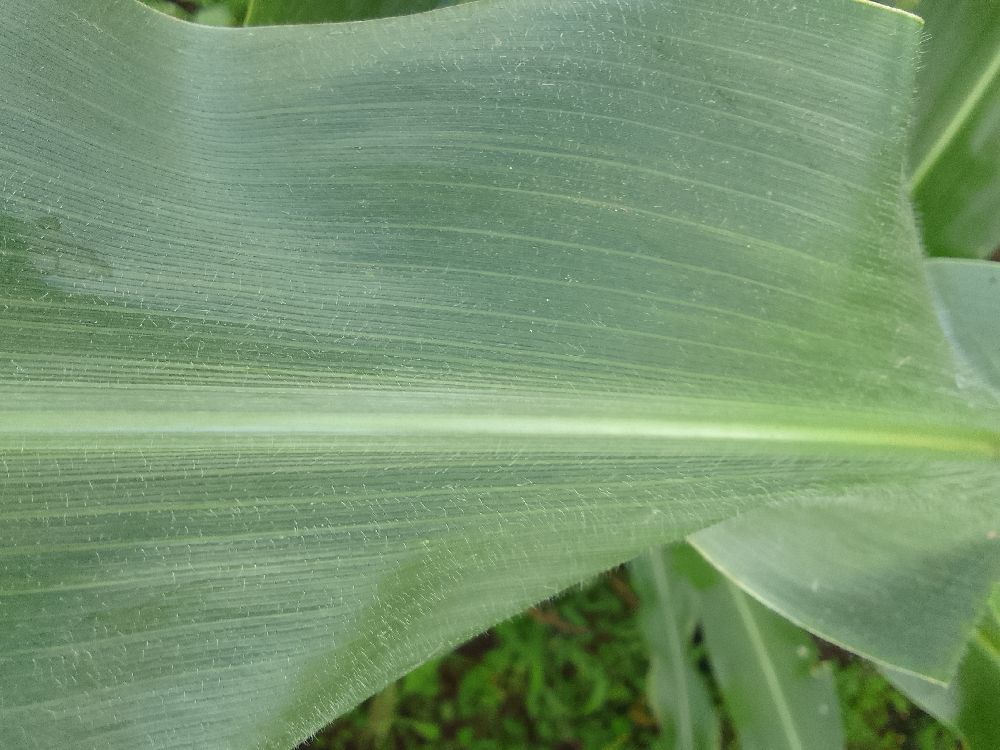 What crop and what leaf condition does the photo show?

maize, healthy
